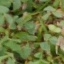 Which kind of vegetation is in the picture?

unstructured weed
